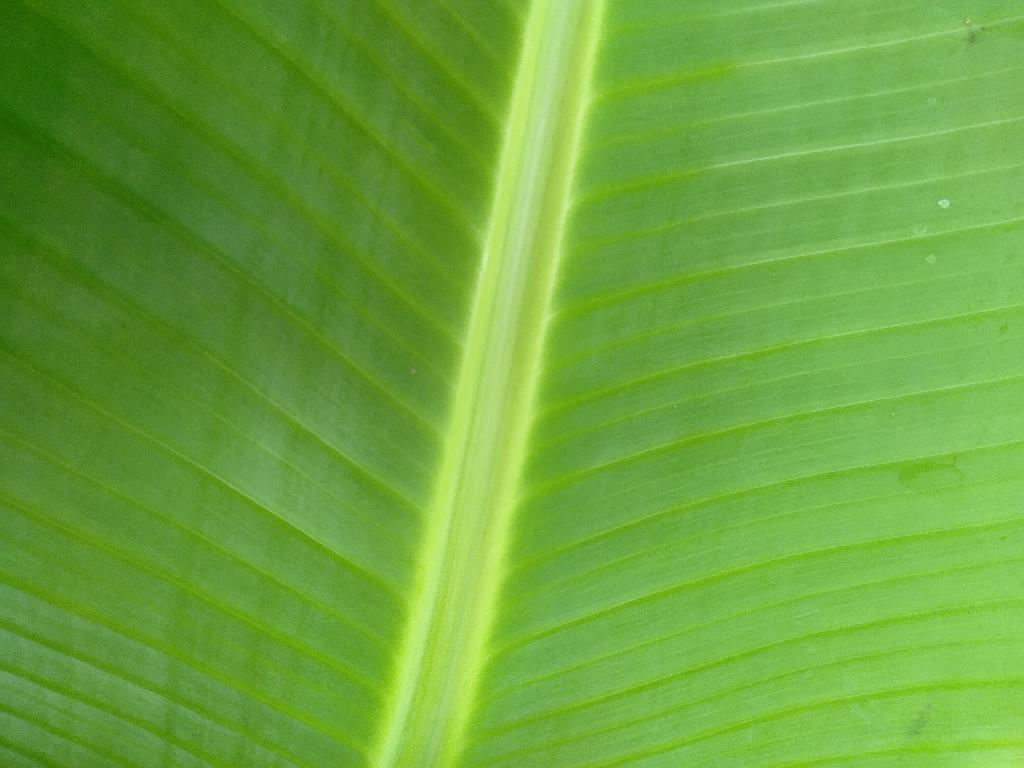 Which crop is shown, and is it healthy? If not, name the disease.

banana, healthy
